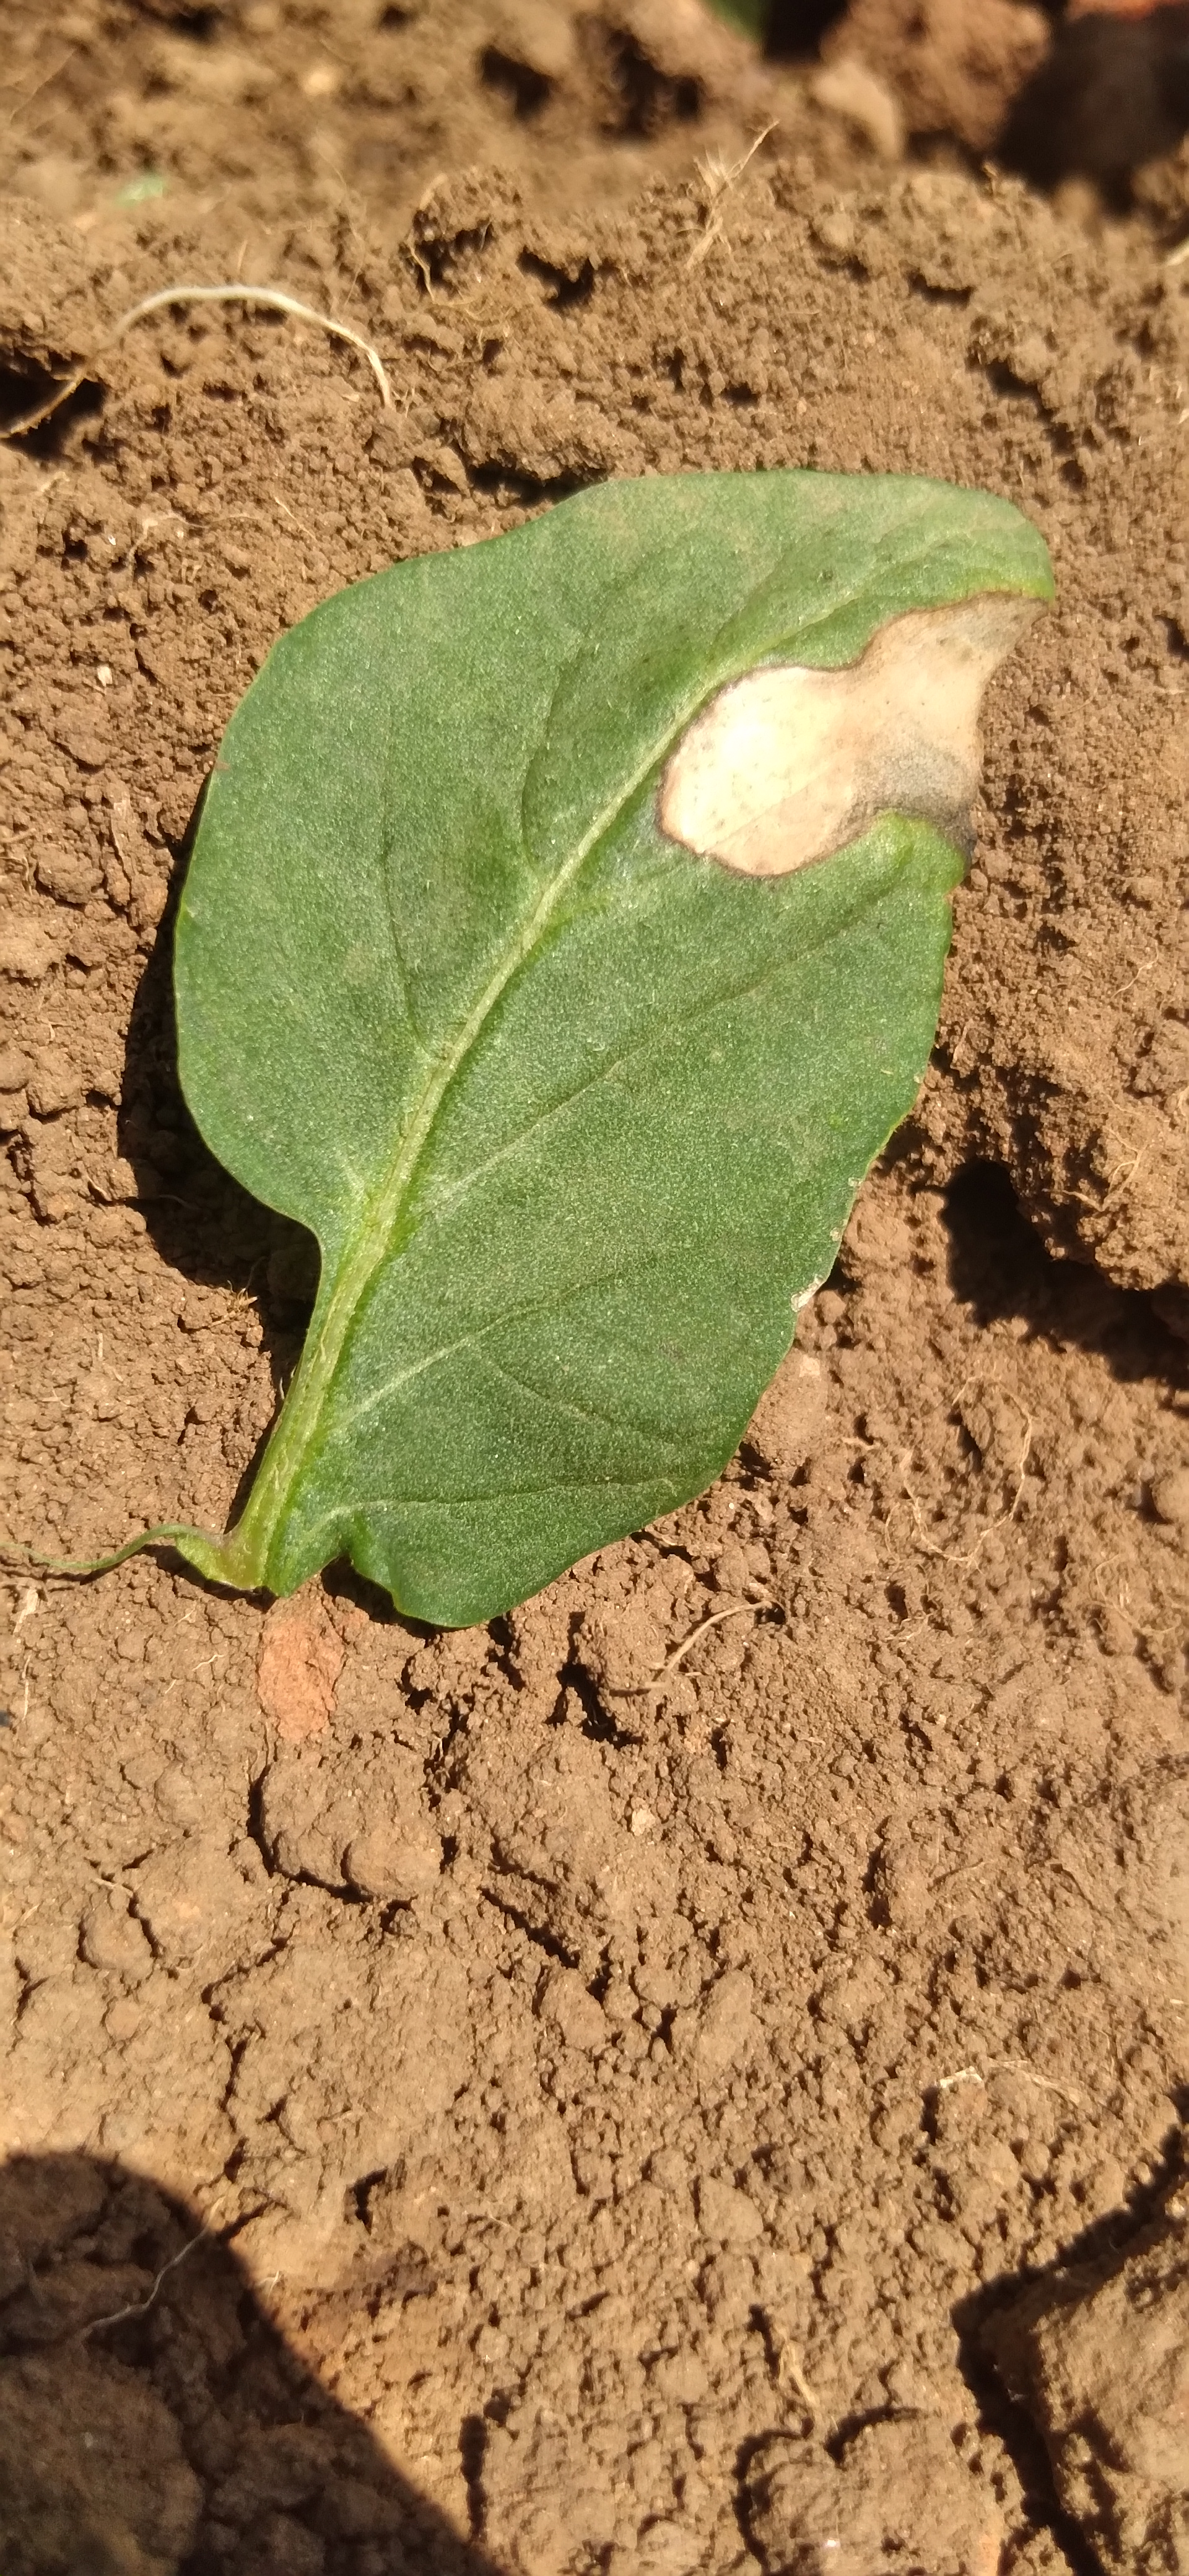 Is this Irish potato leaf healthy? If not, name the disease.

early blight
